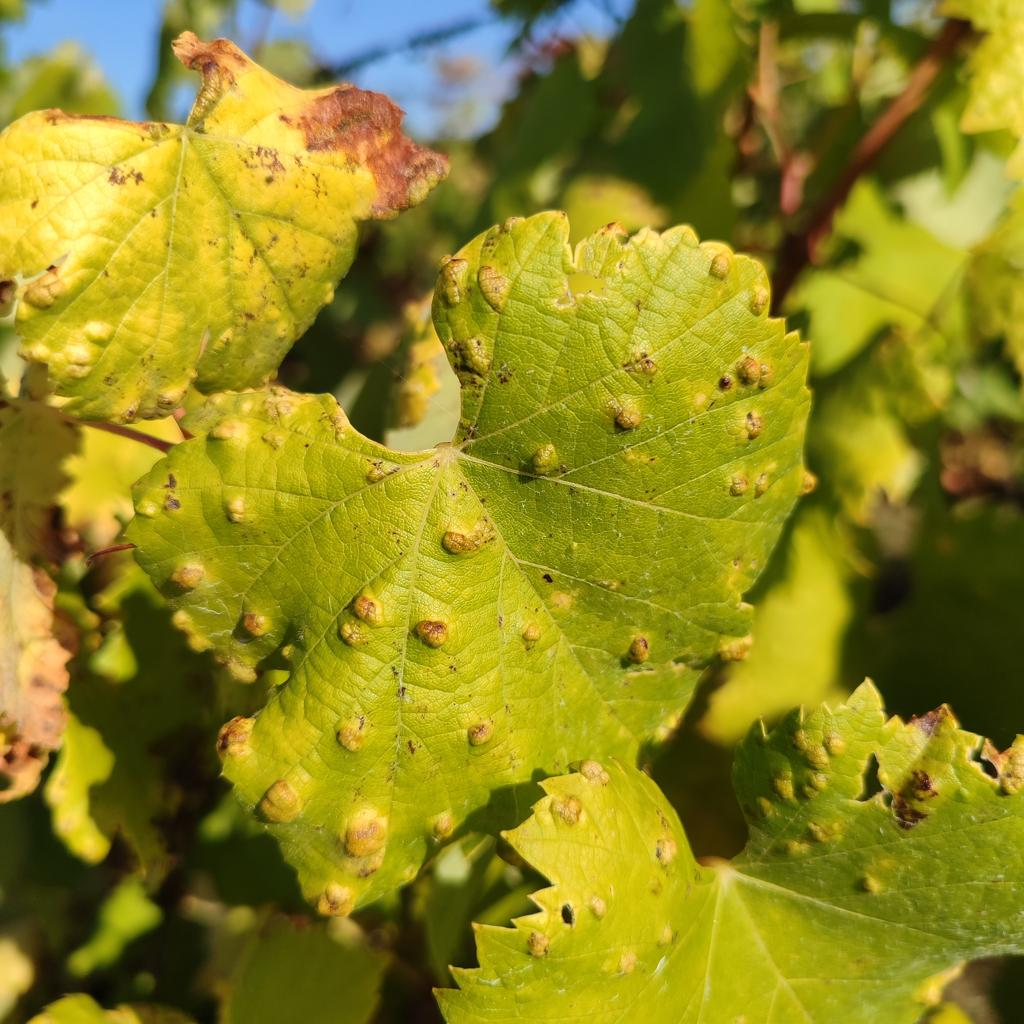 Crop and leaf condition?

grapevine, erineum mite
